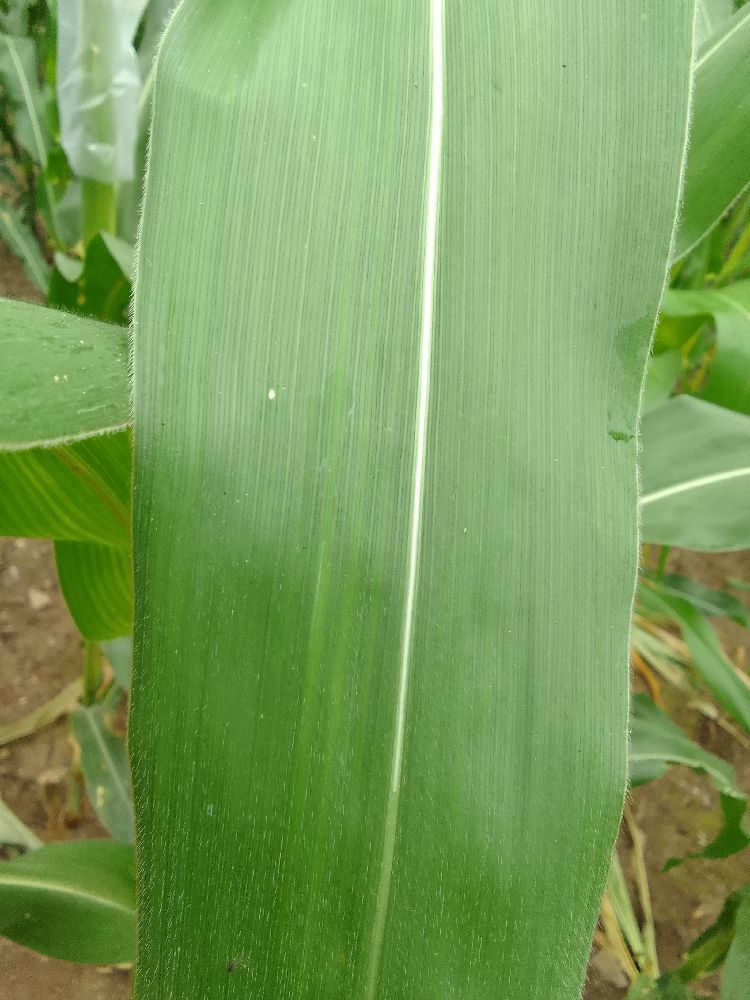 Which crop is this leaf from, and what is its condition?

maize, healthy
